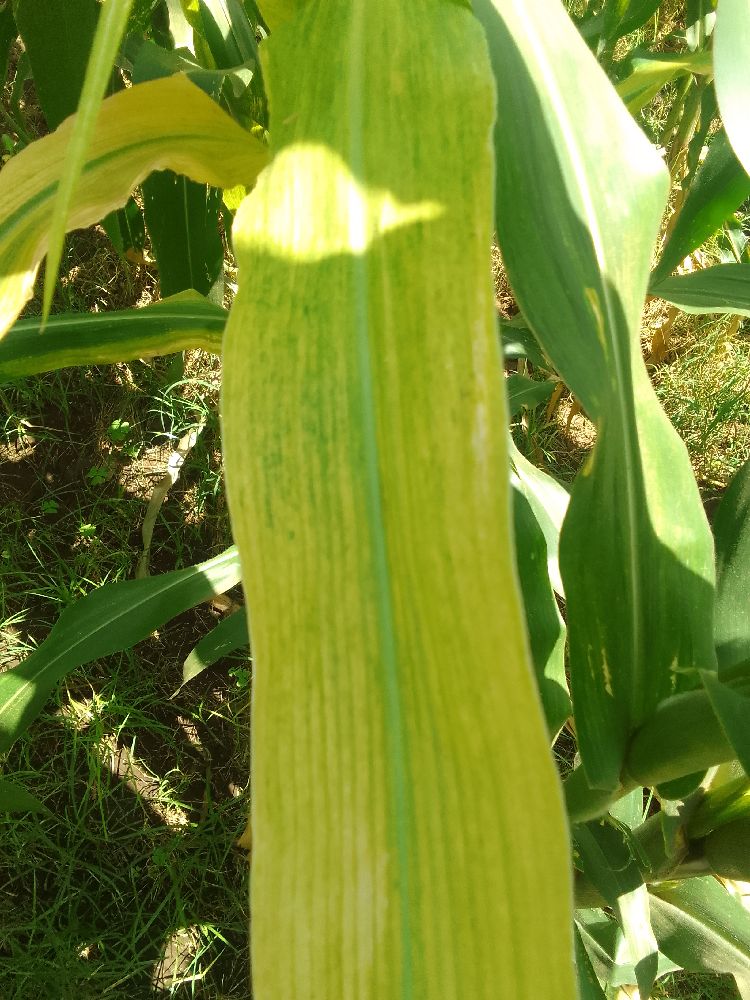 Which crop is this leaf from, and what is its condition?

maize, maize lethal necrosis
